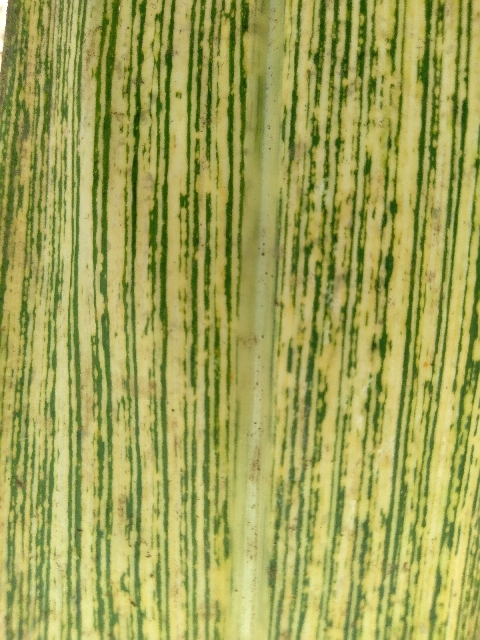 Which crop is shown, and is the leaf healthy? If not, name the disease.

maize, maize streak virus
